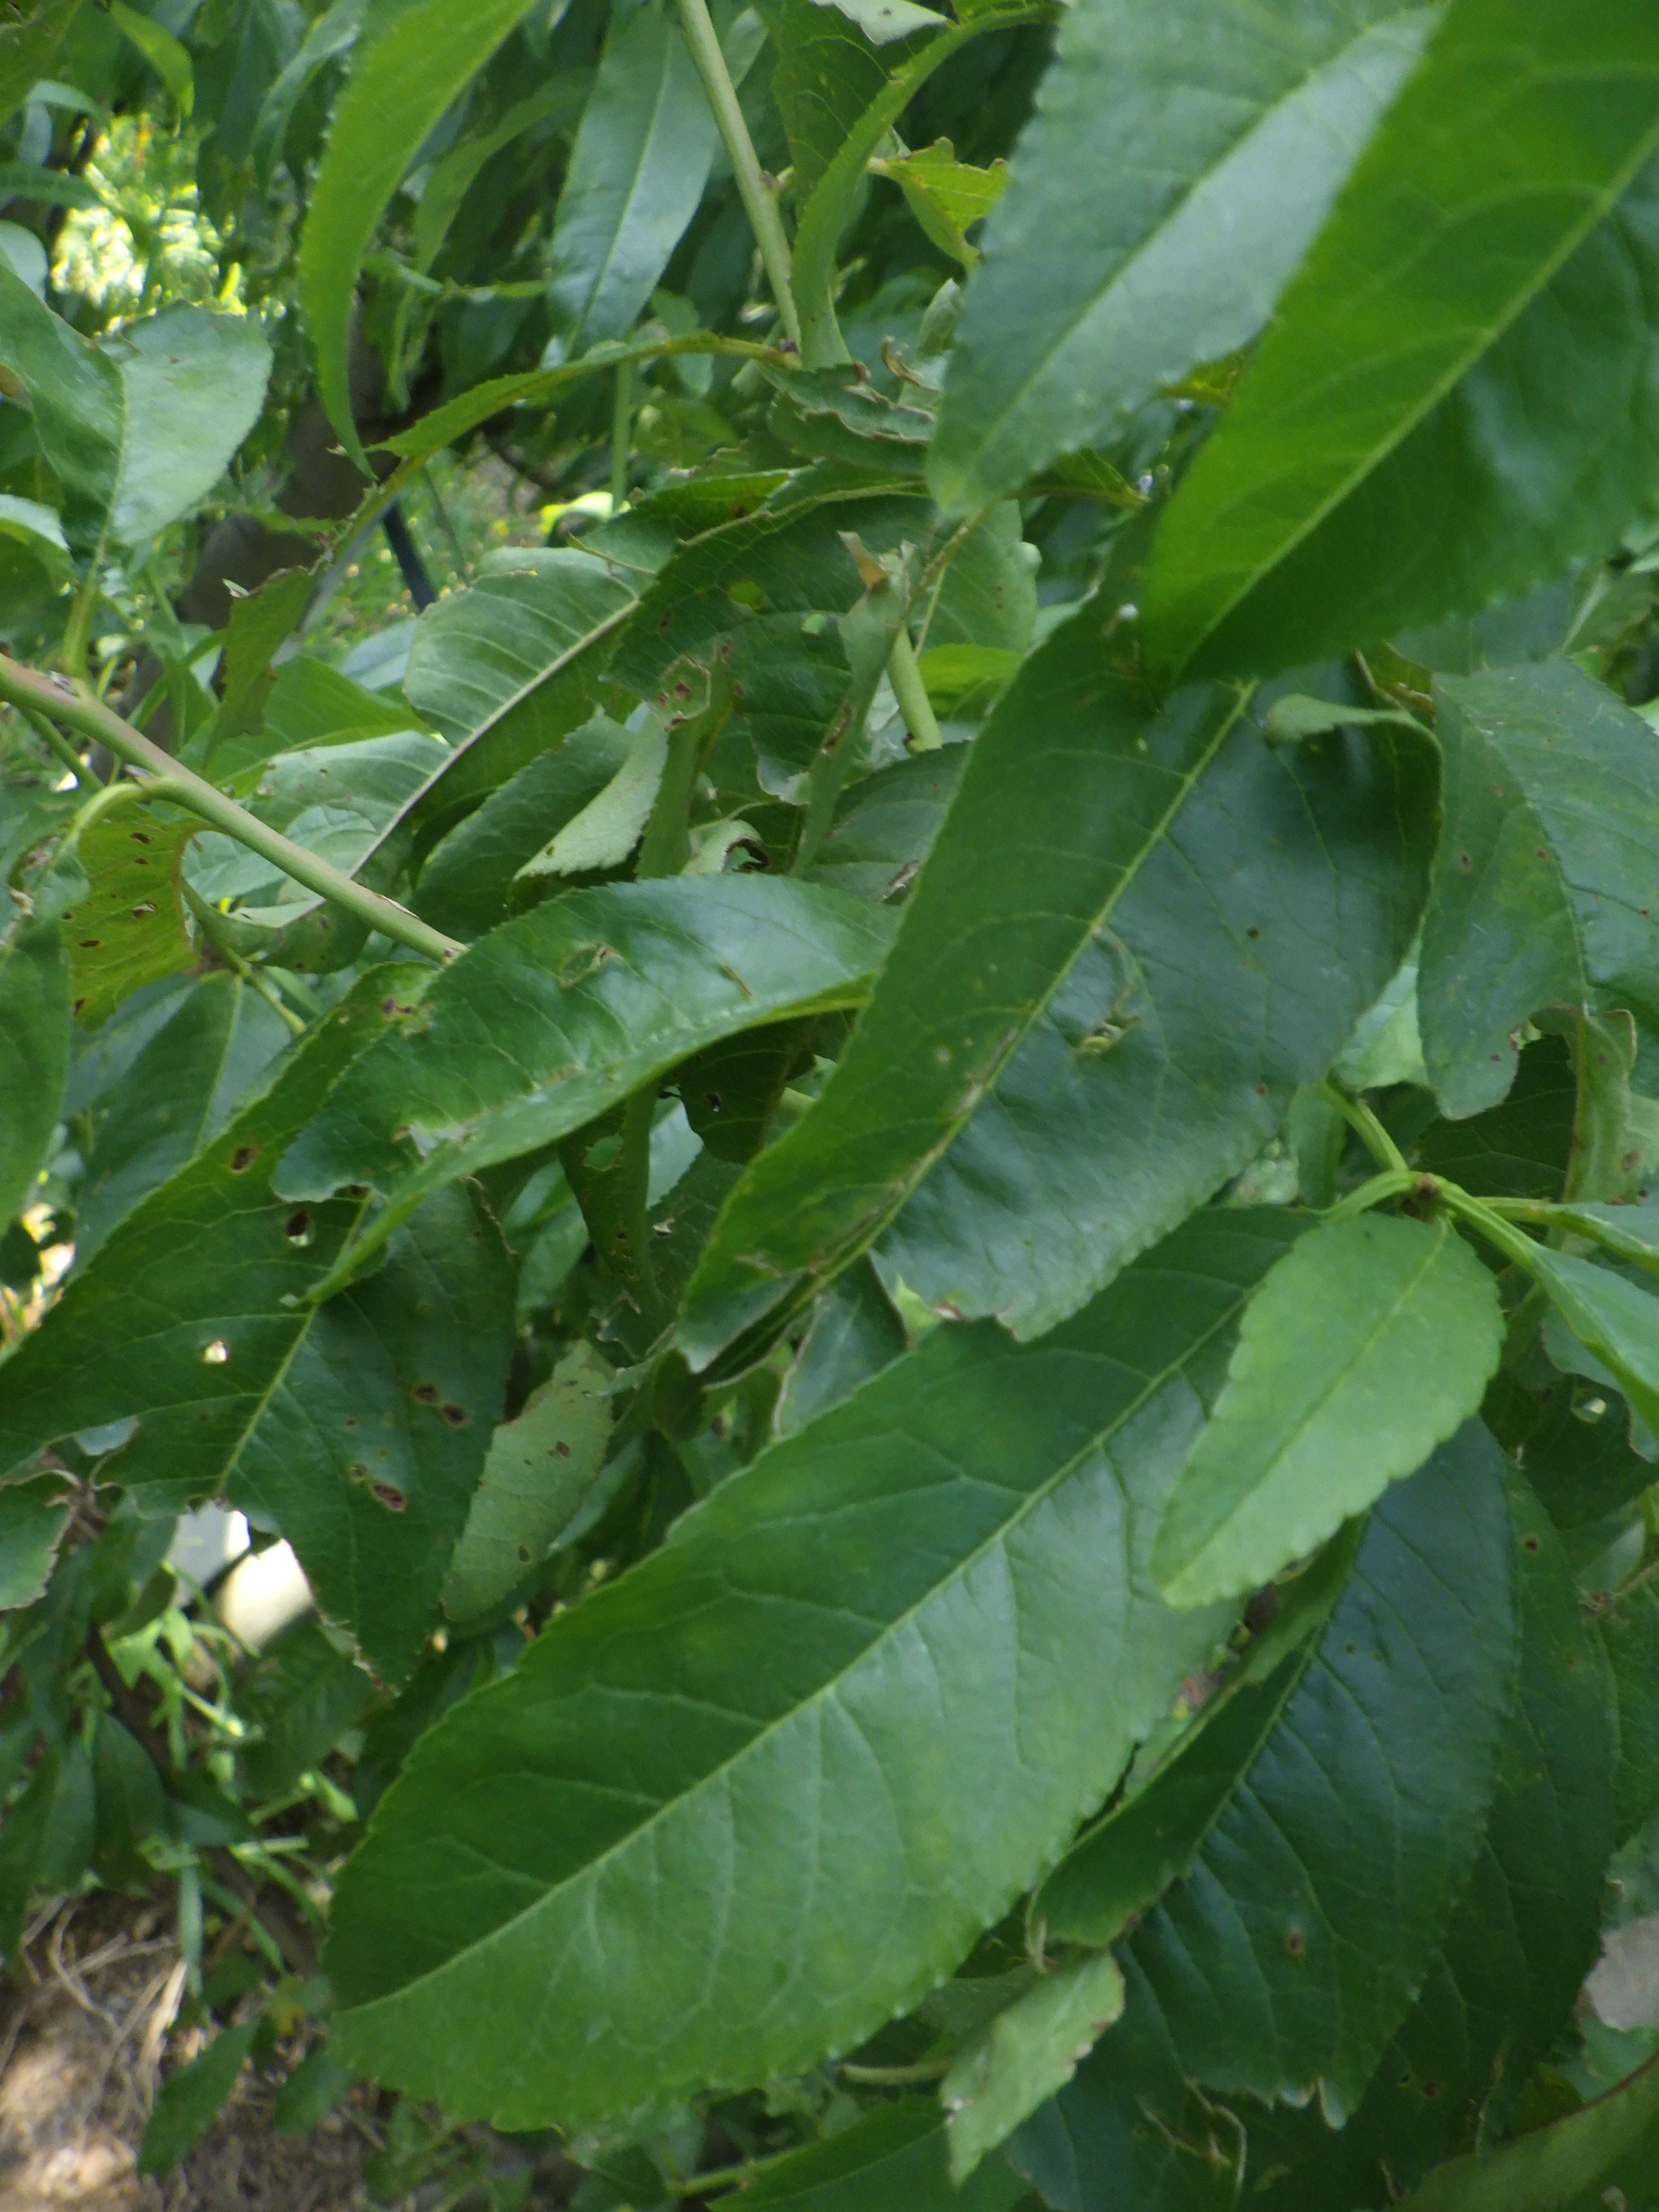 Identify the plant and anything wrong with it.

peach, mechanical damage, shot hole disease
